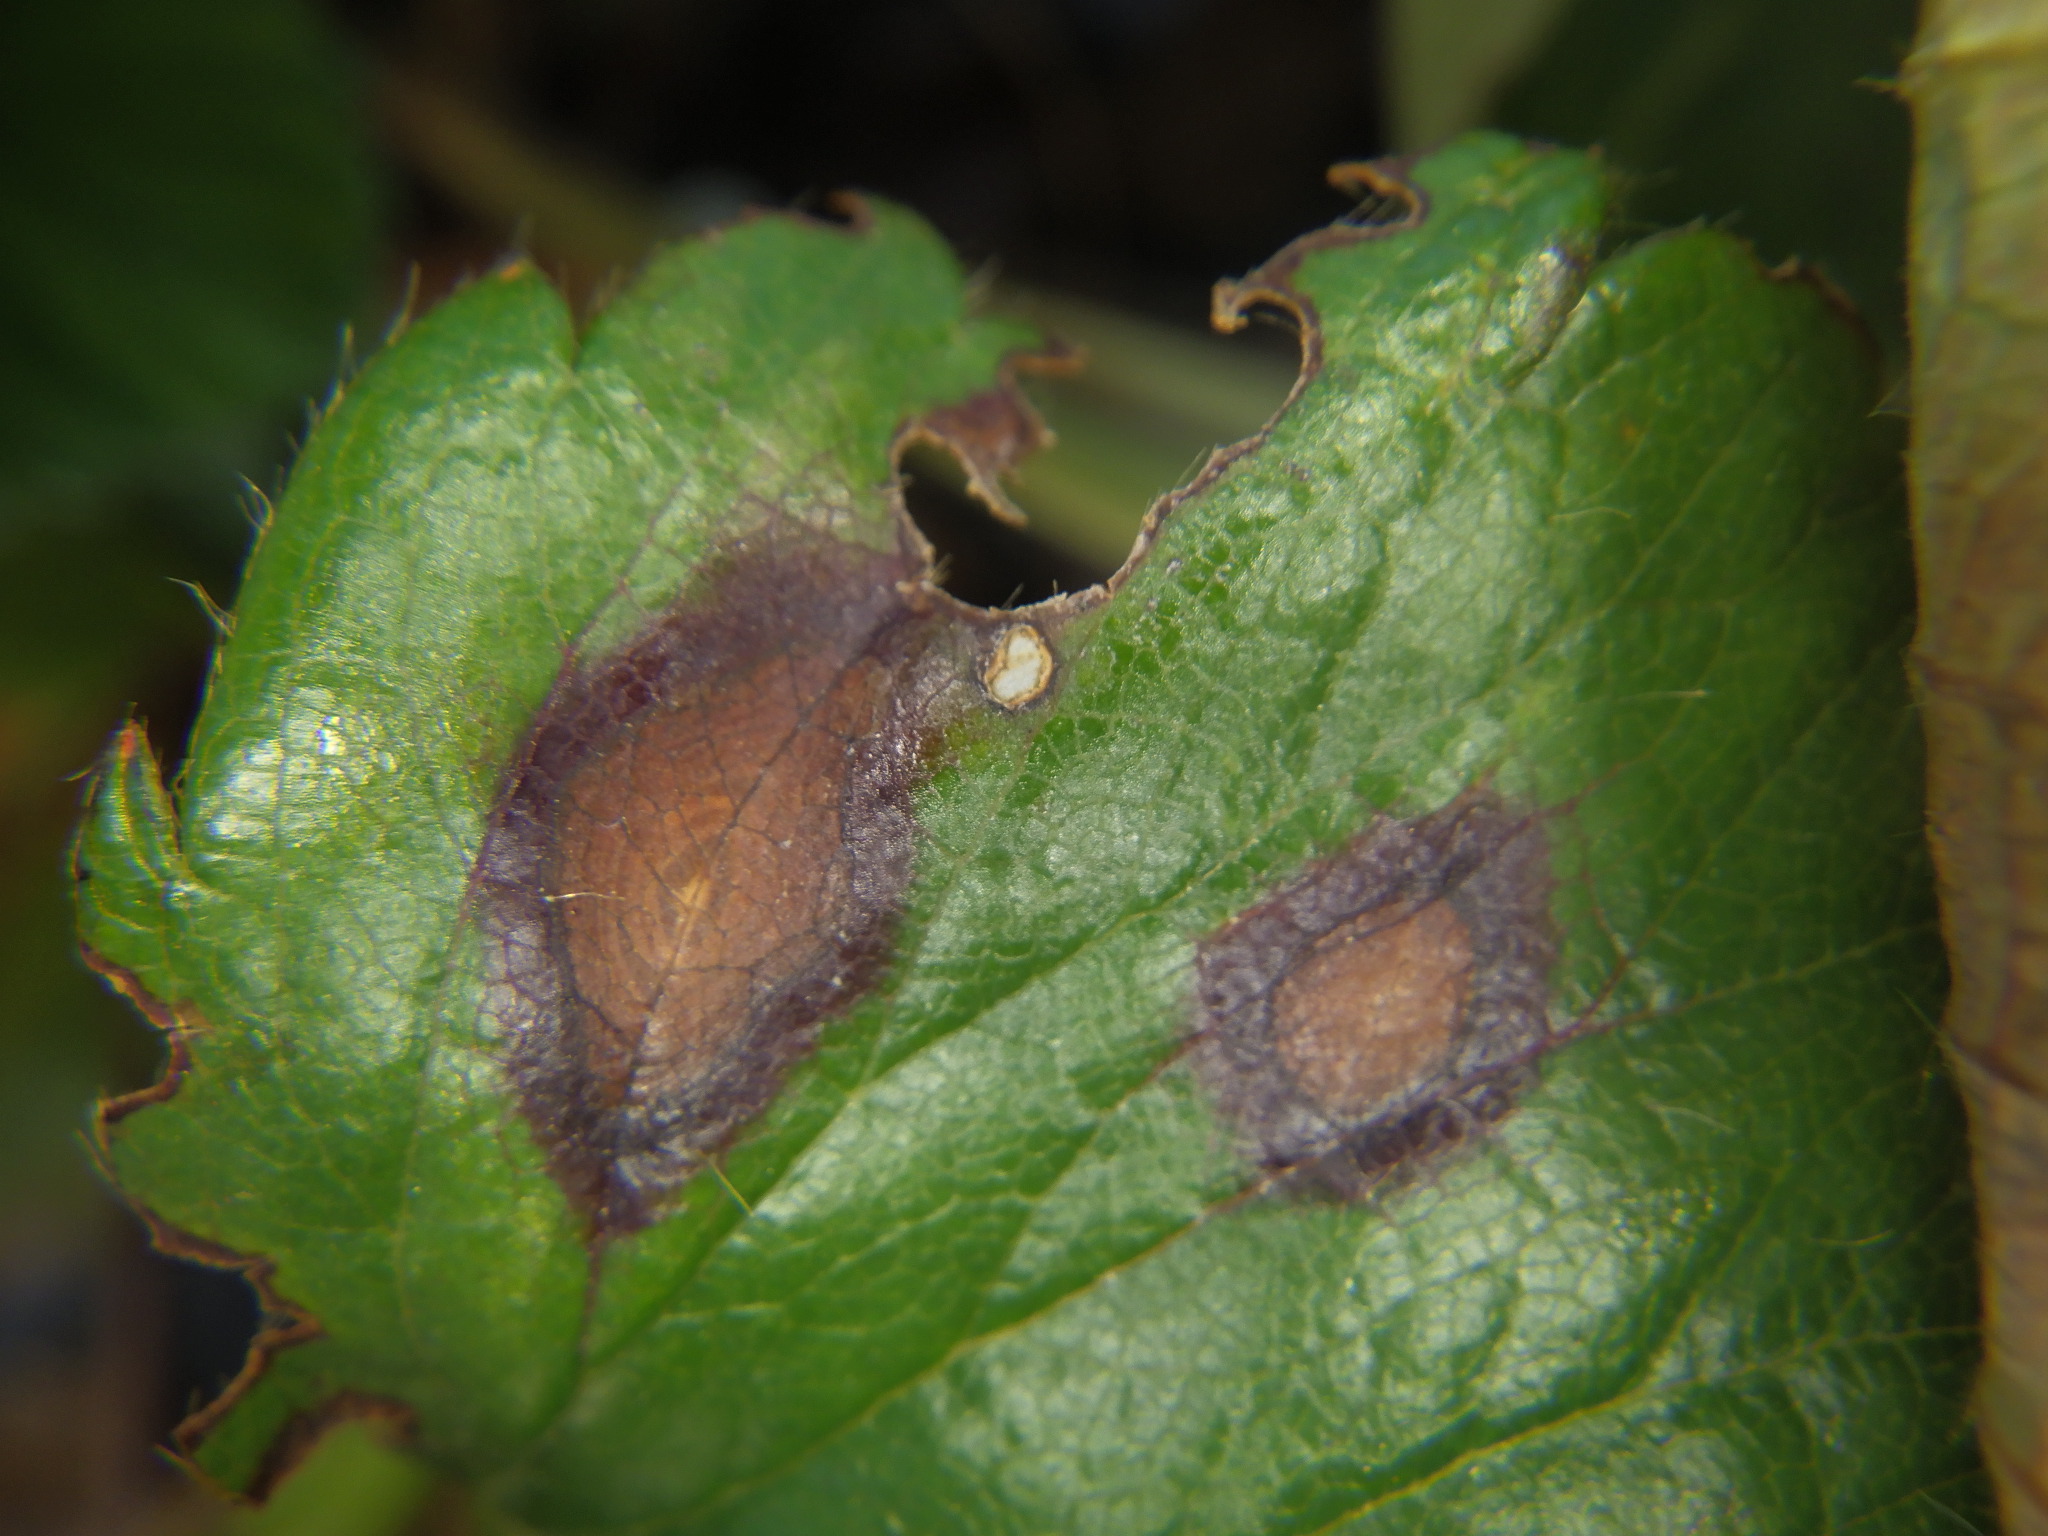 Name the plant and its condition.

strawberry, leaf scorch
